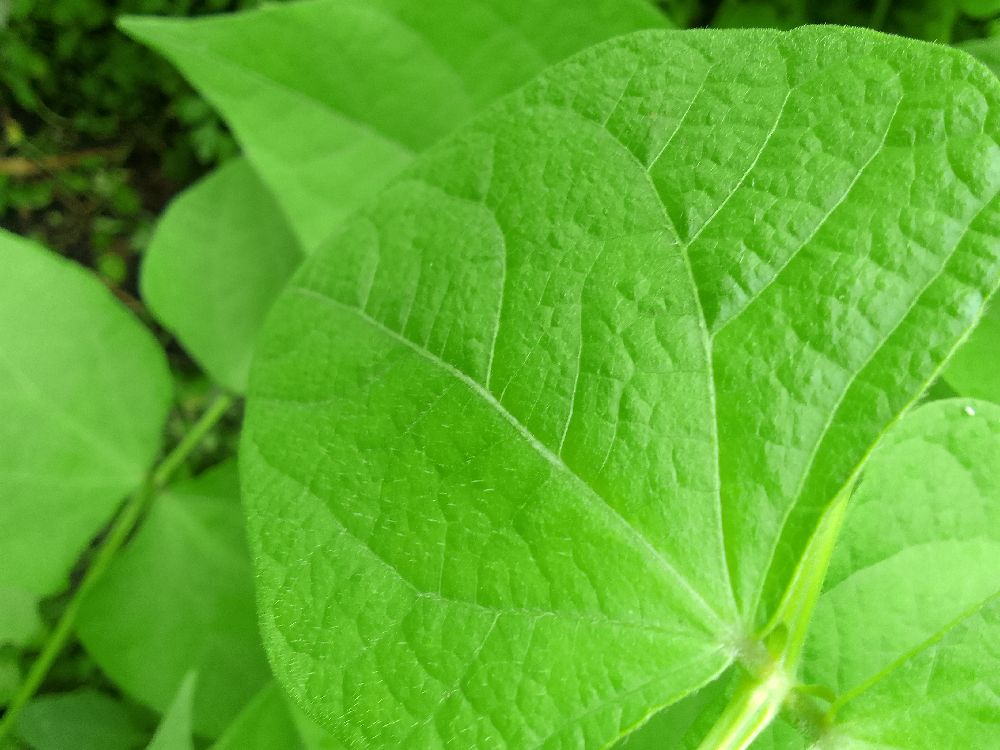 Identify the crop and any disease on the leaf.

common bean, healthy
